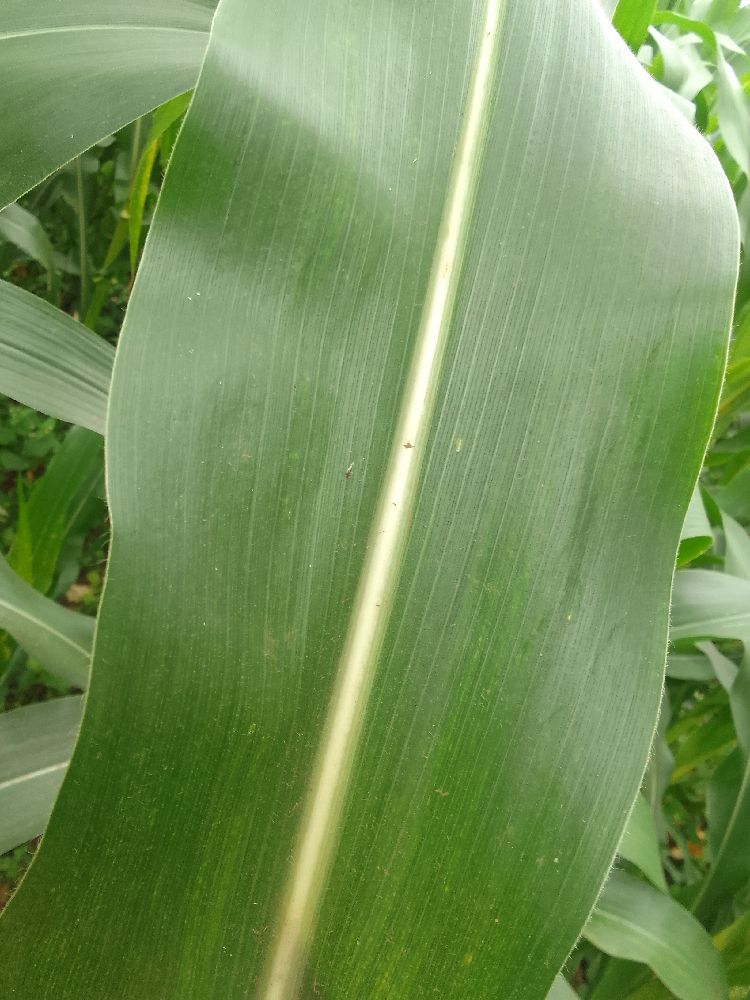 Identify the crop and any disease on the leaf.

maize, healthy
